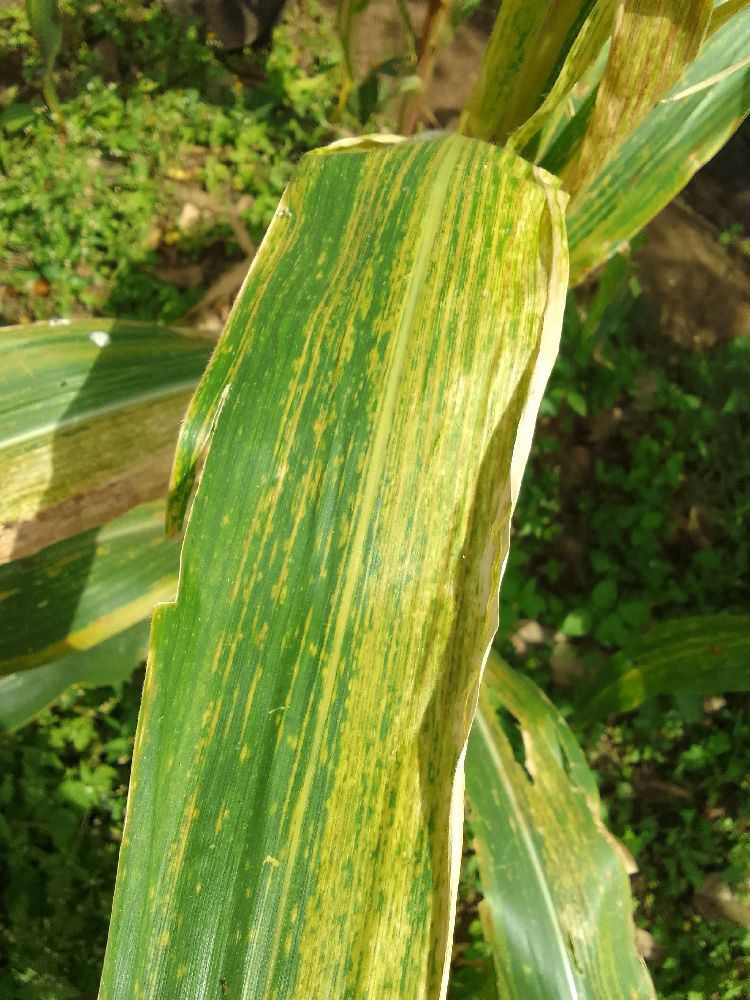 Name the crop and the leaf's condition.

maize, maize lethal necrosis
